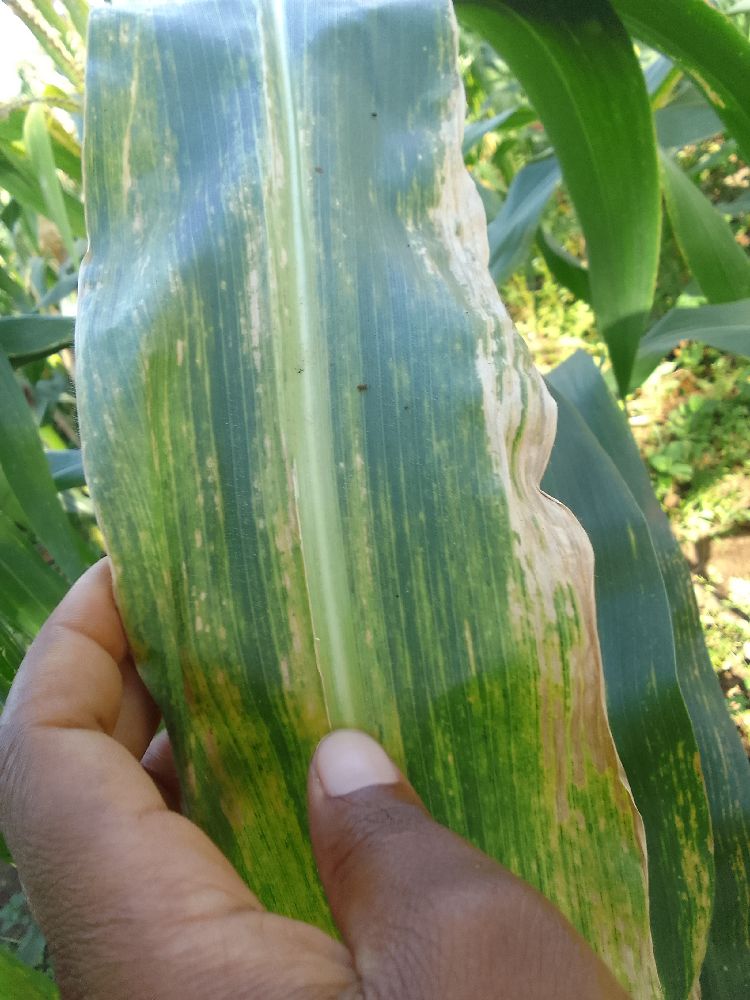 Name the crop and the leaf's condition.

maize, maize lethal necrosis
